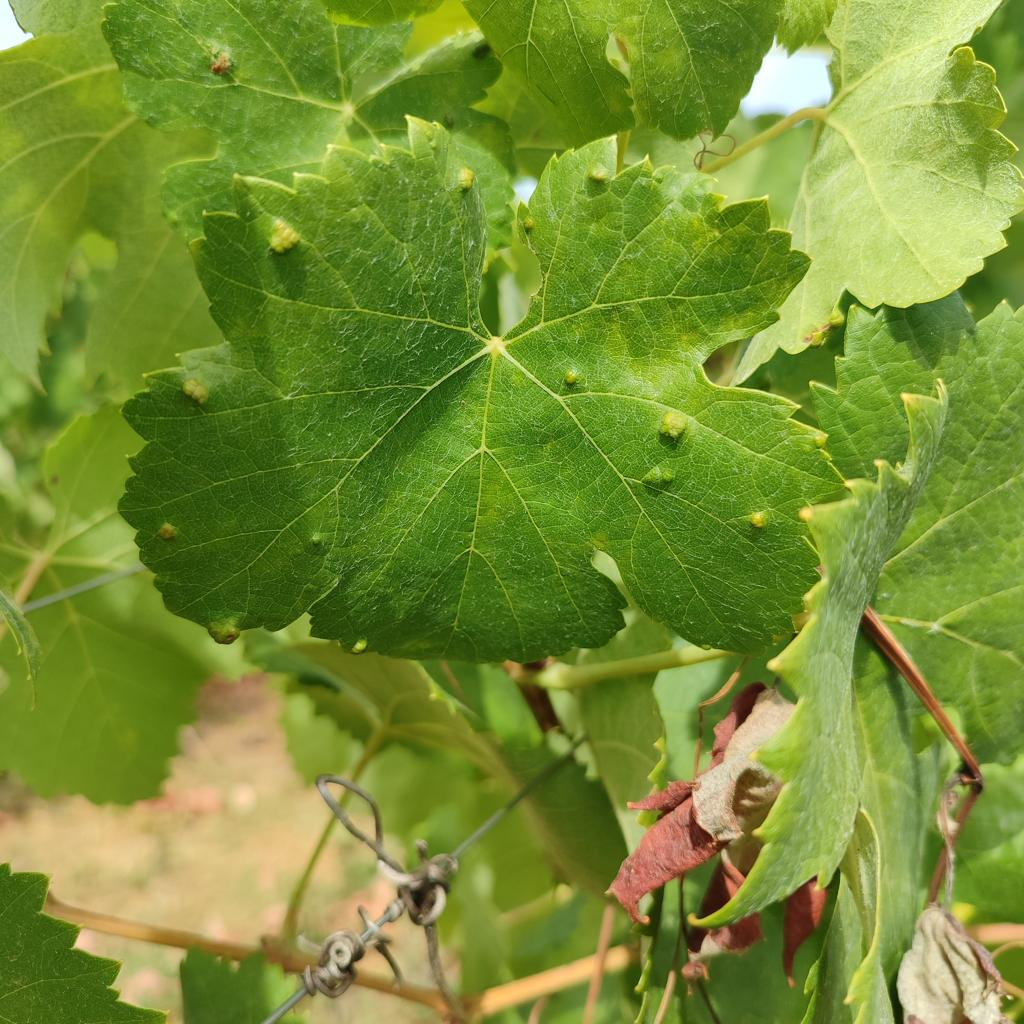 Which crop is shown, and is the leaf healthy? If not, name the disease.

grapevine, erineum mite
